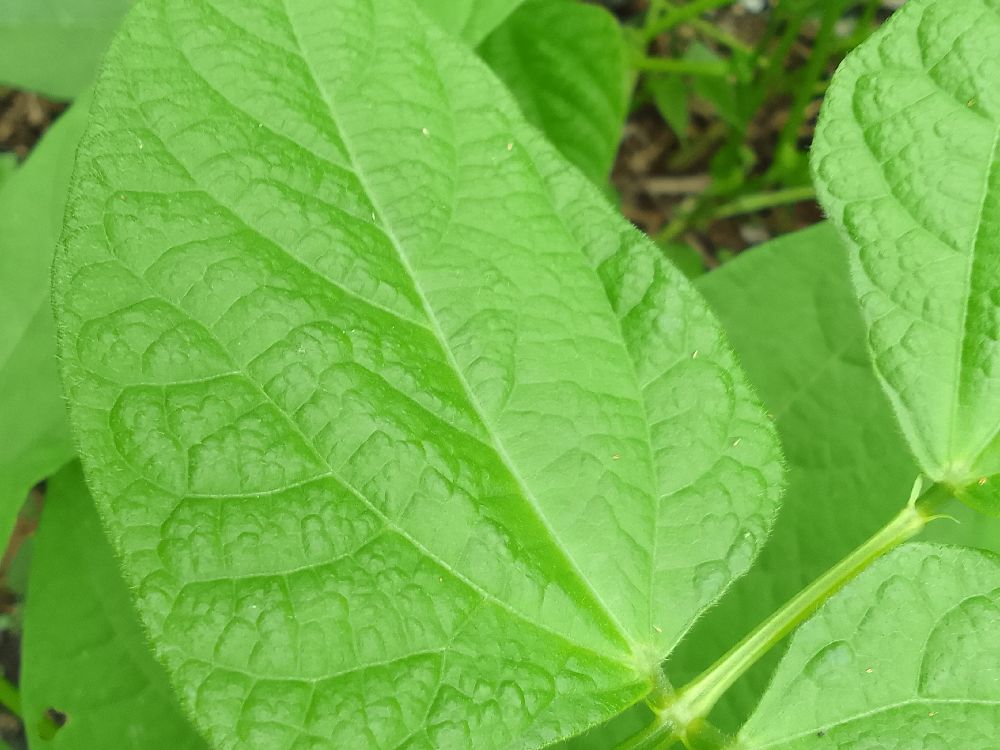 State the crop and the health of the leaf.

common bean, healthy
